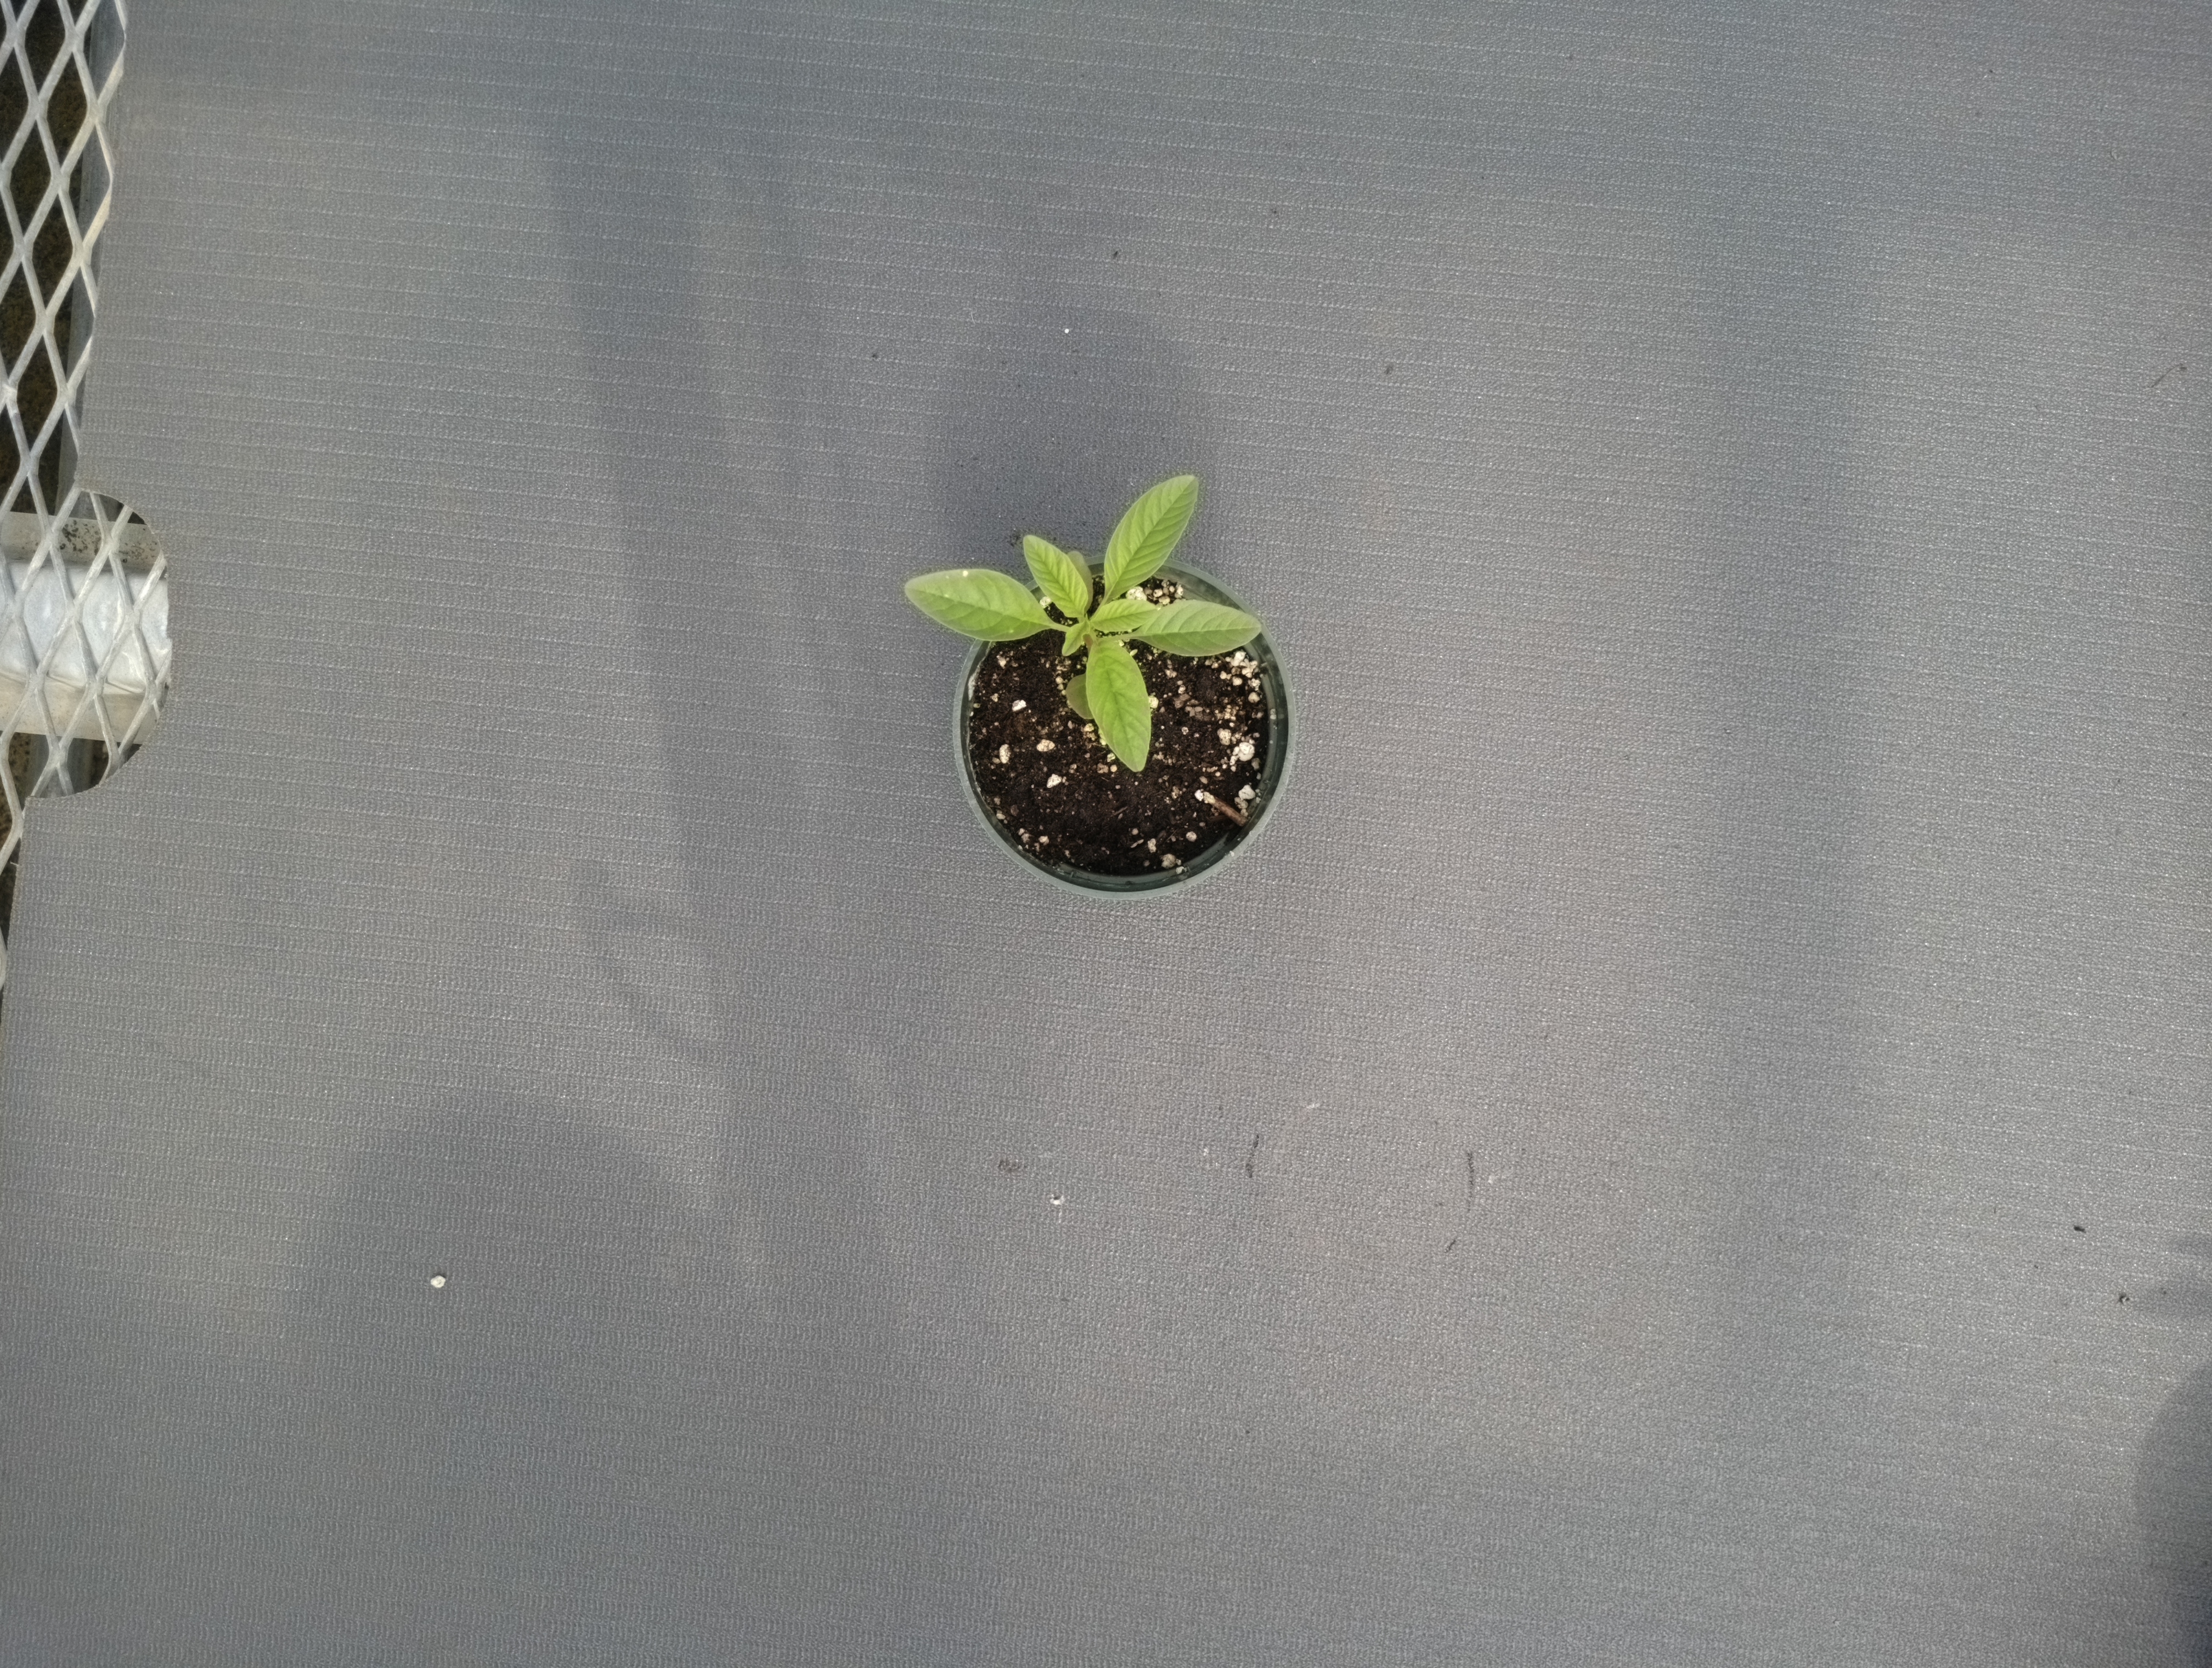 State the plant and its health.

waterhemp, healthy untreated
